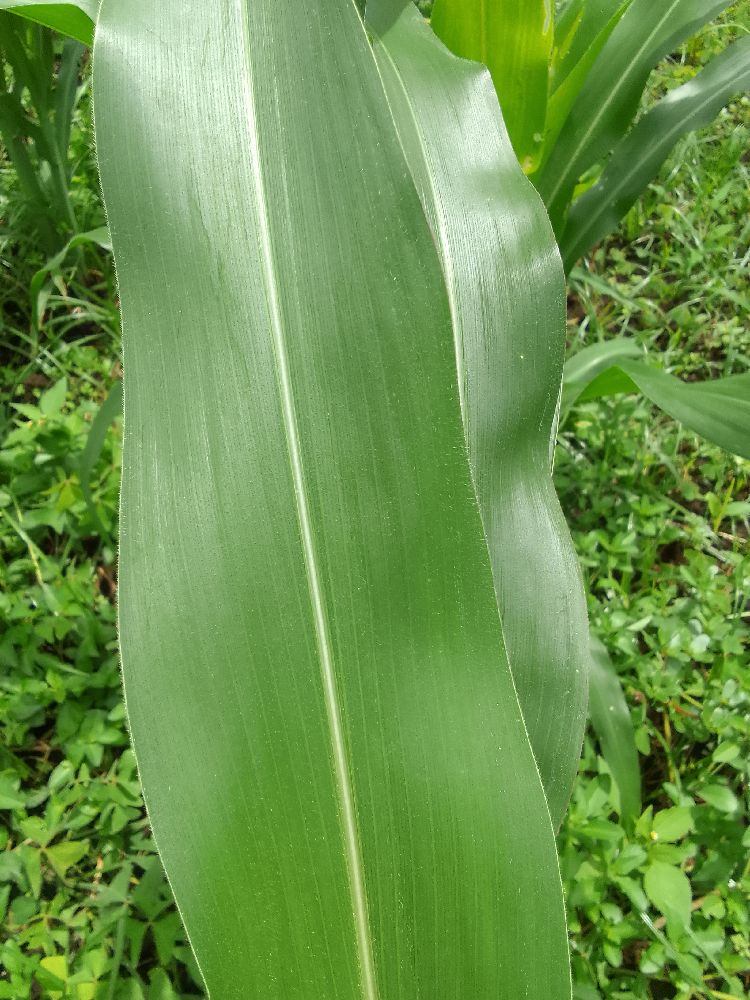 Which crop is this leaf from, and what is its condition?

maize, healthy
